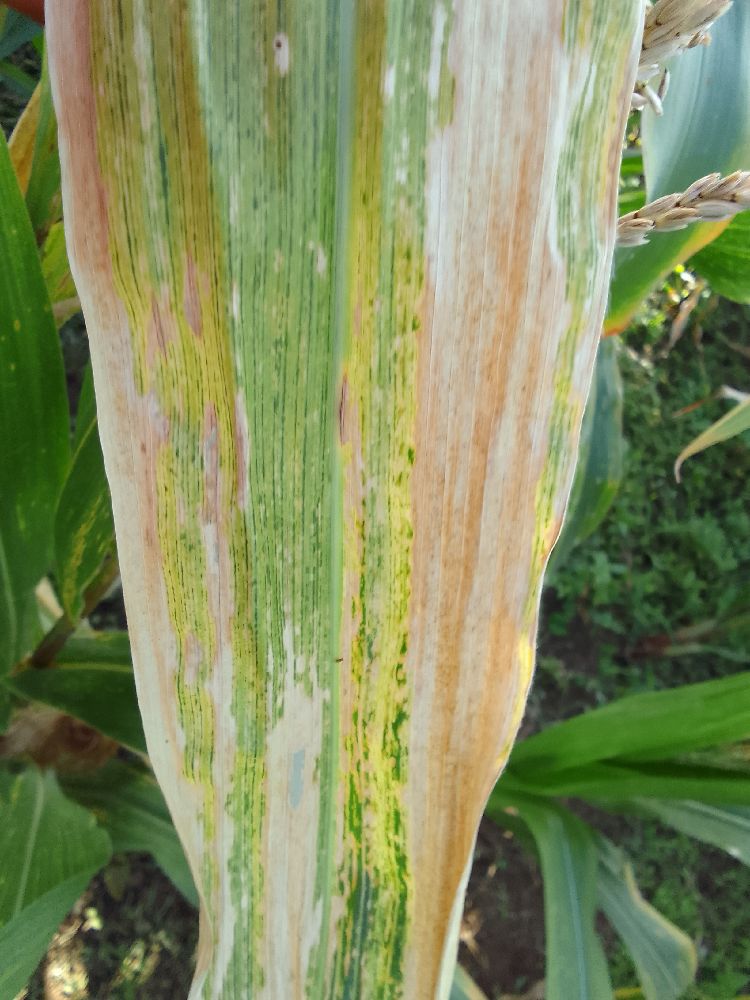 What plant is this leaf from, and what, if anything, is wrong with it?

maize, maize lethal necrosis
